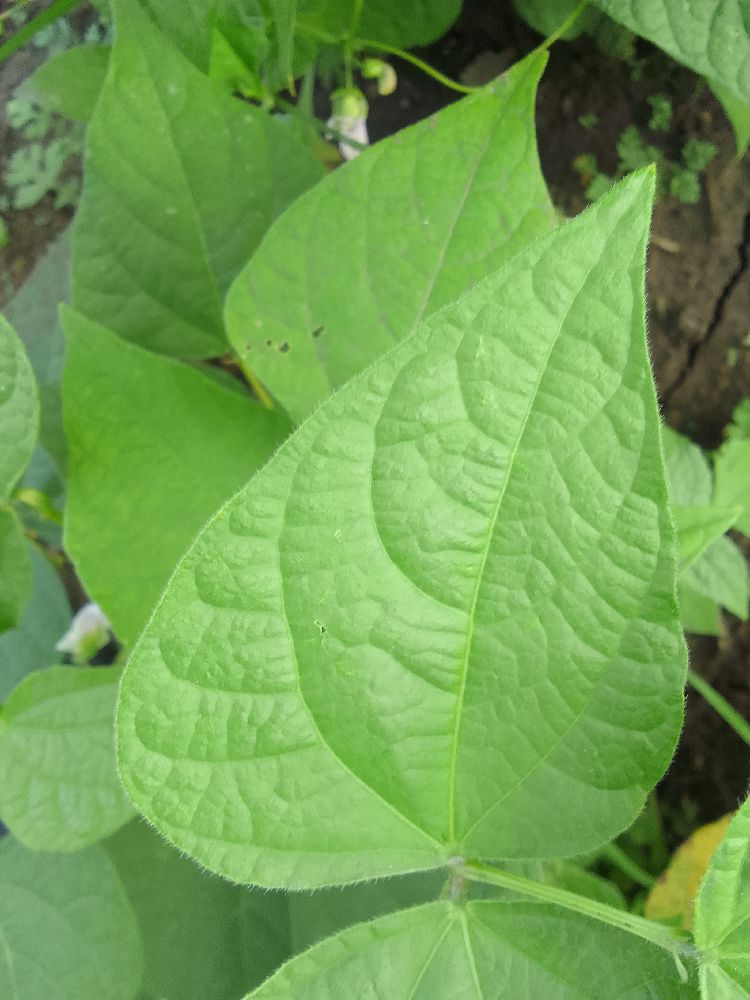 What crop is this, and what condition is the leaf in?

common bean, healthy
